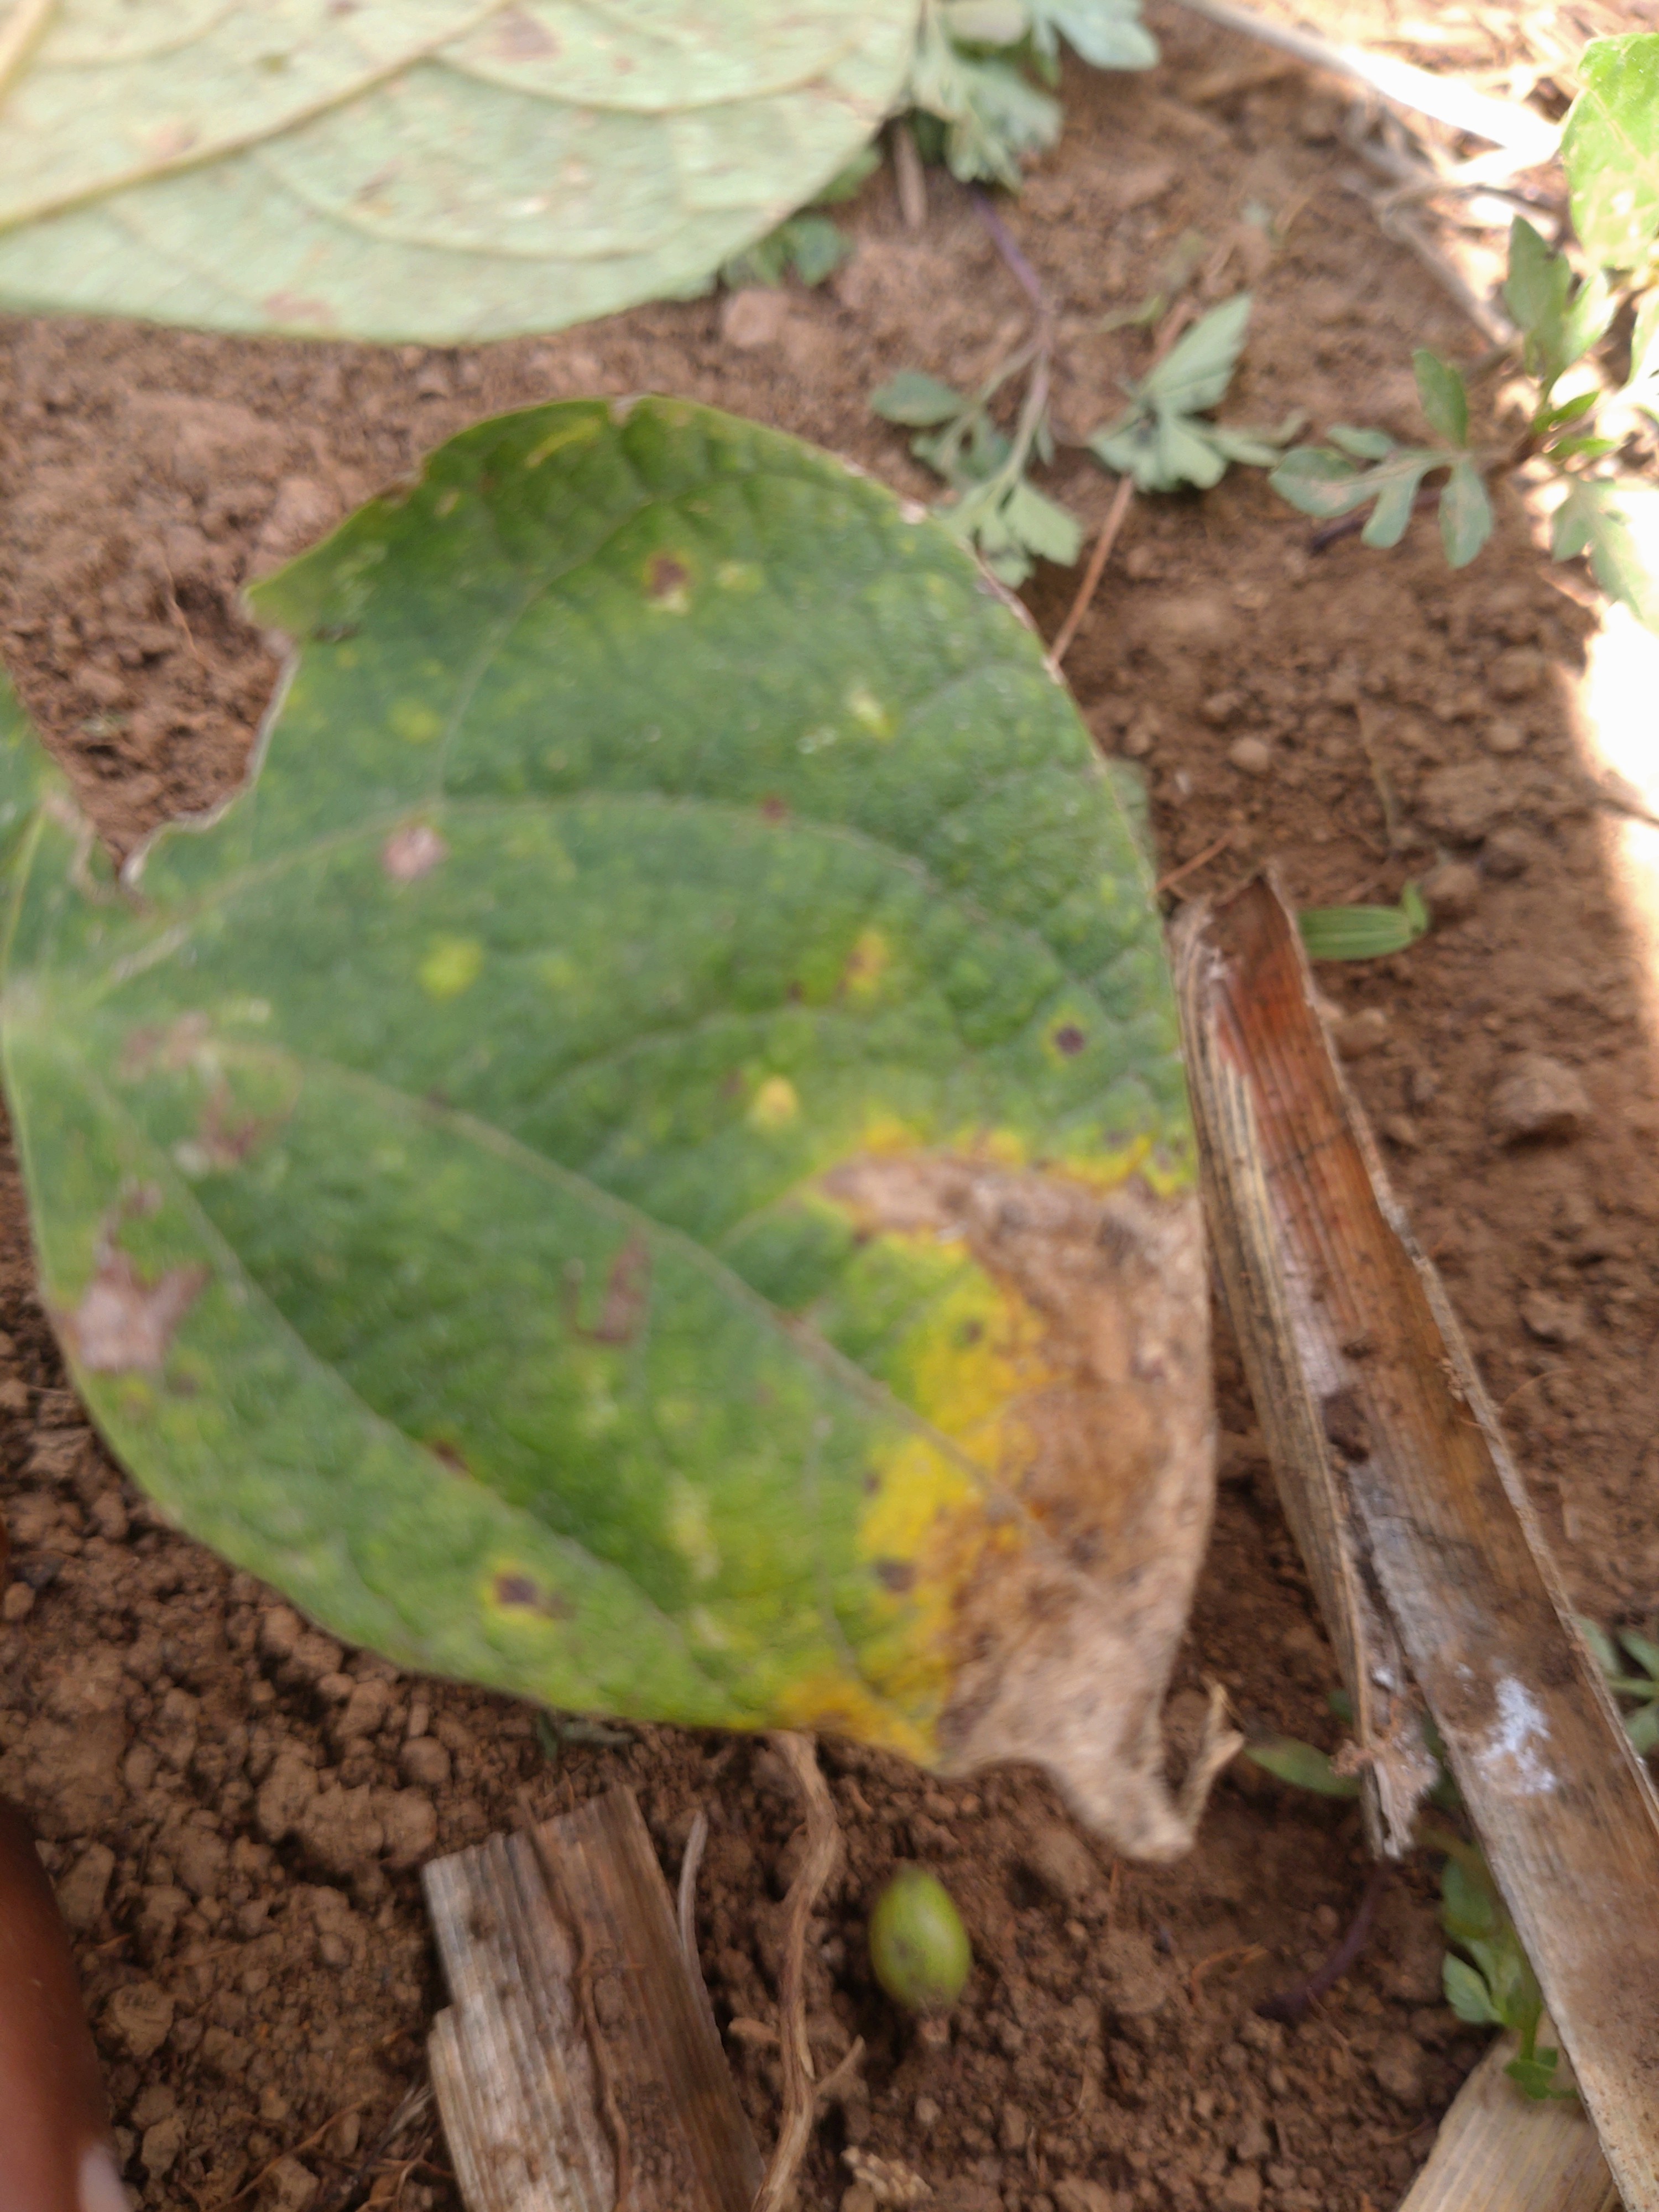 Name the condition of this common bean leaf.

rust
